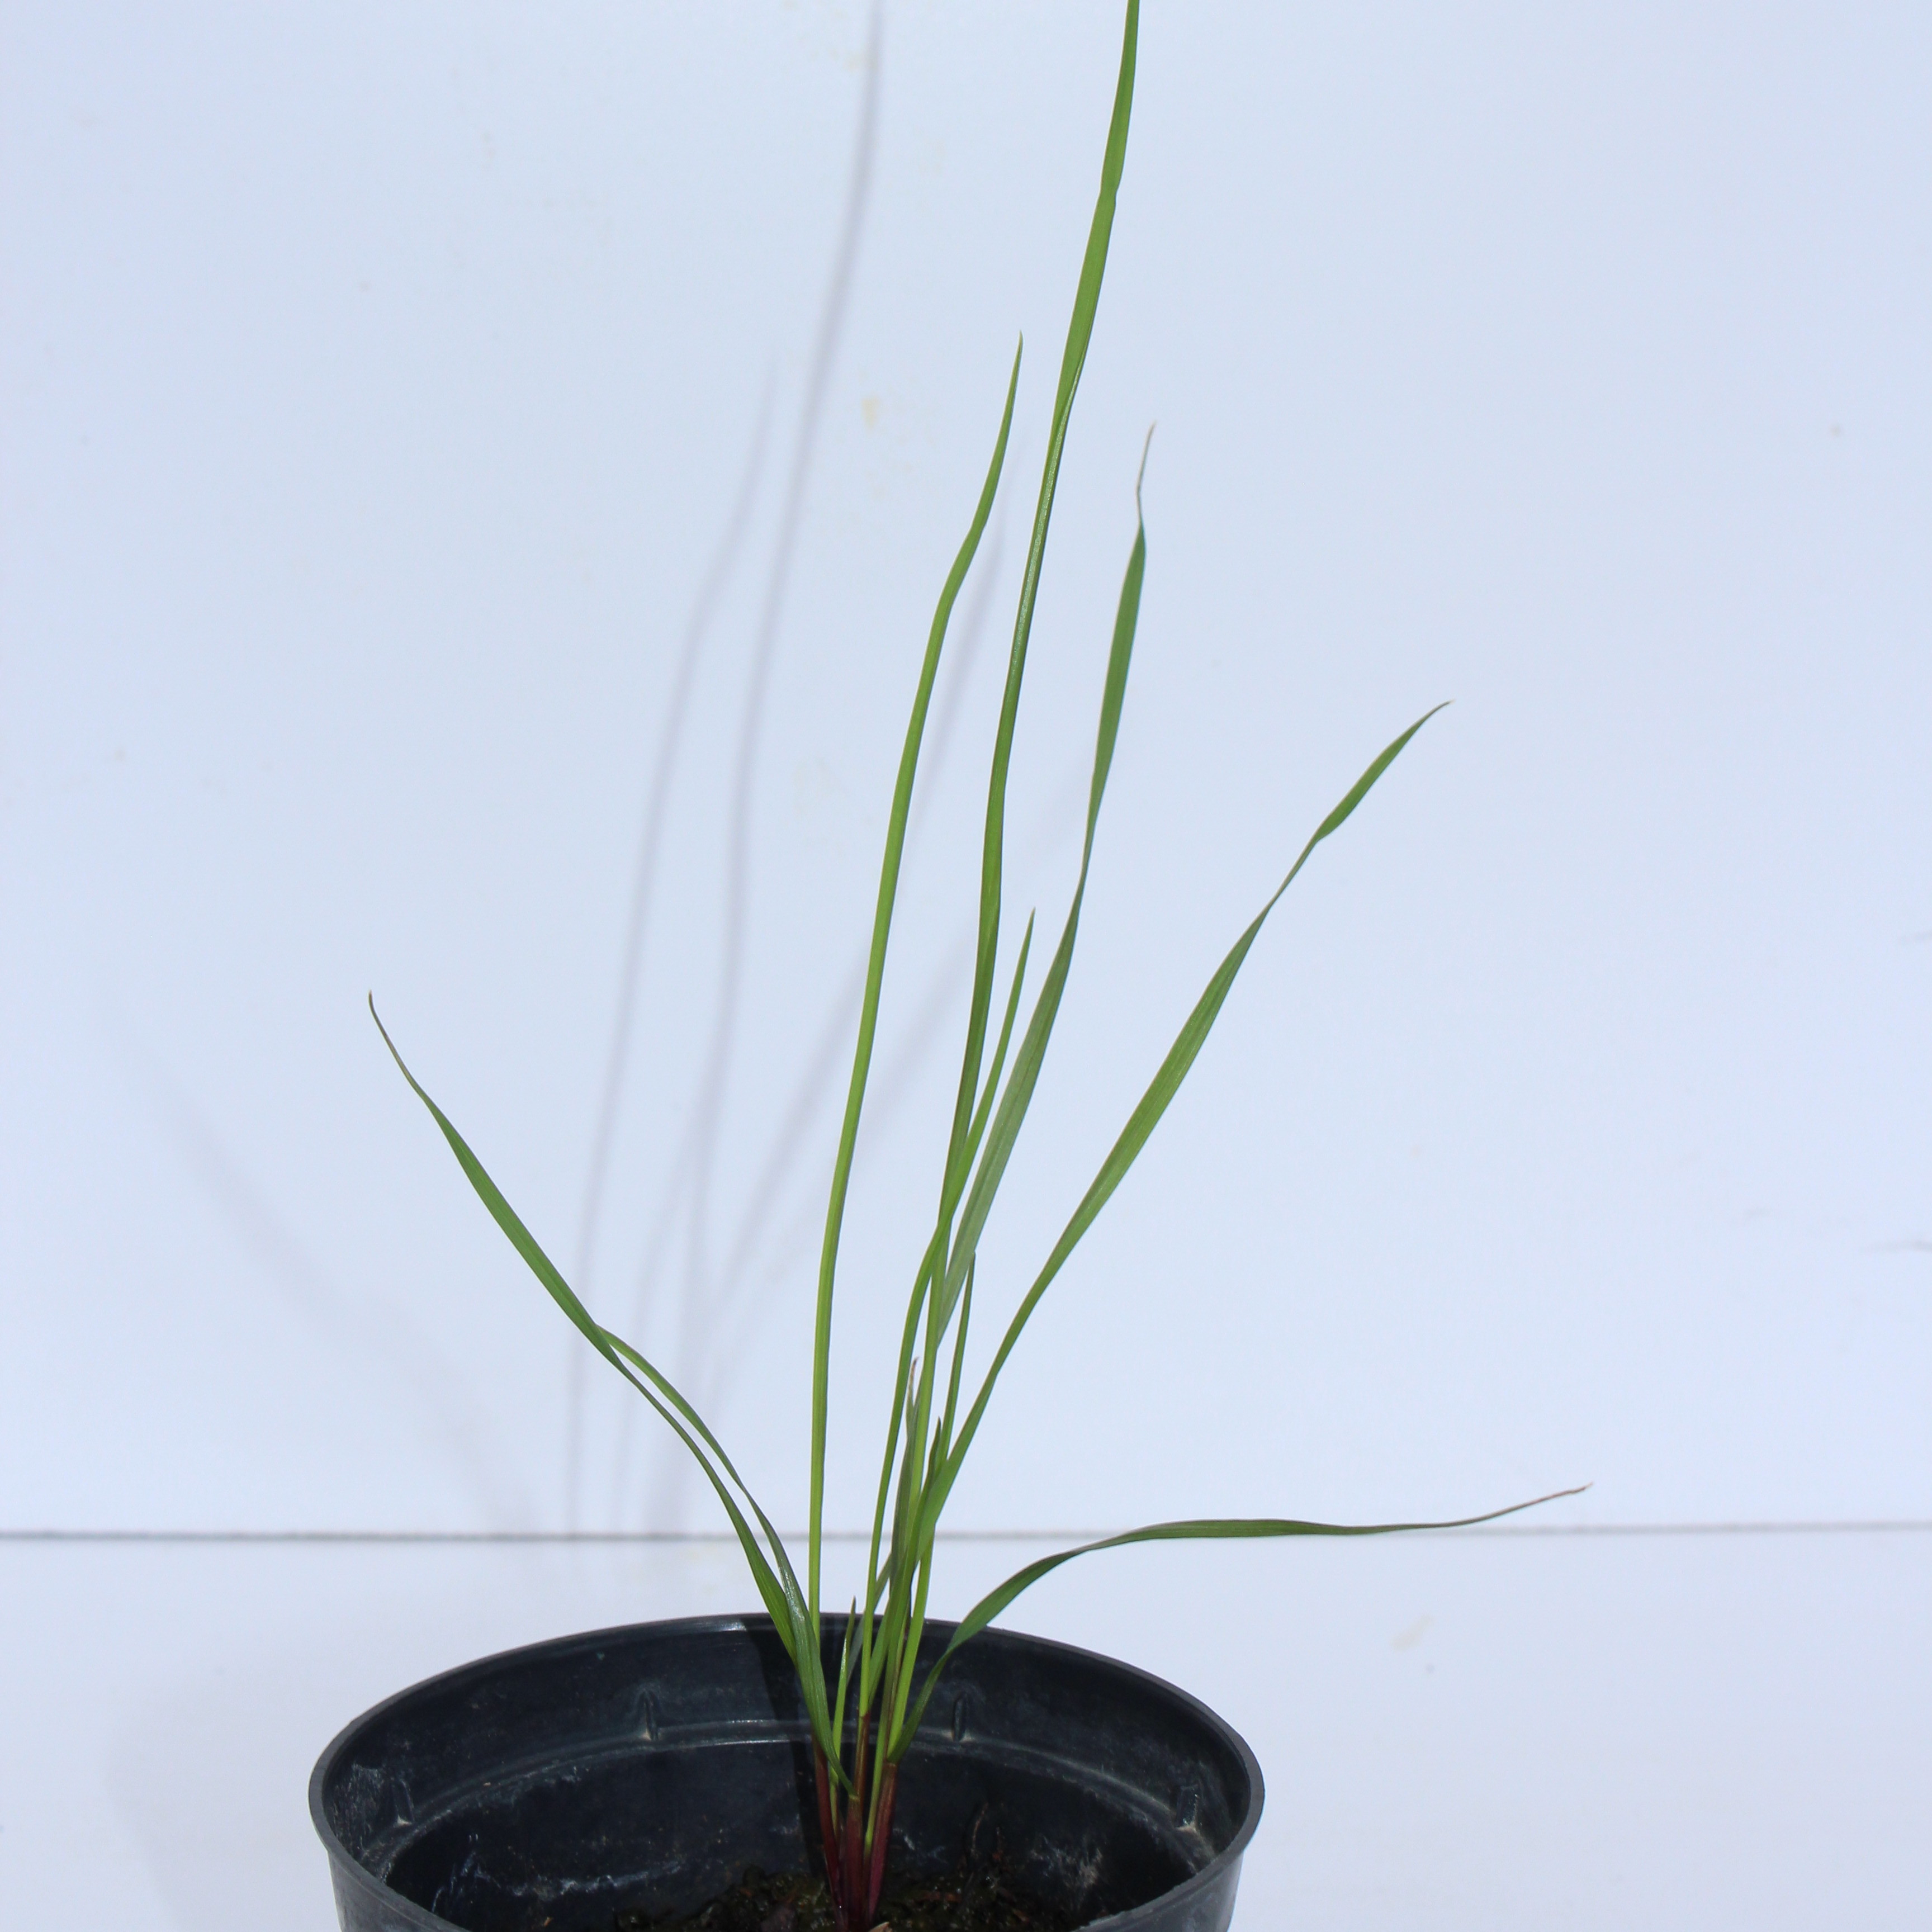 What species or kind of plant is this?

Lolium multiflorum
